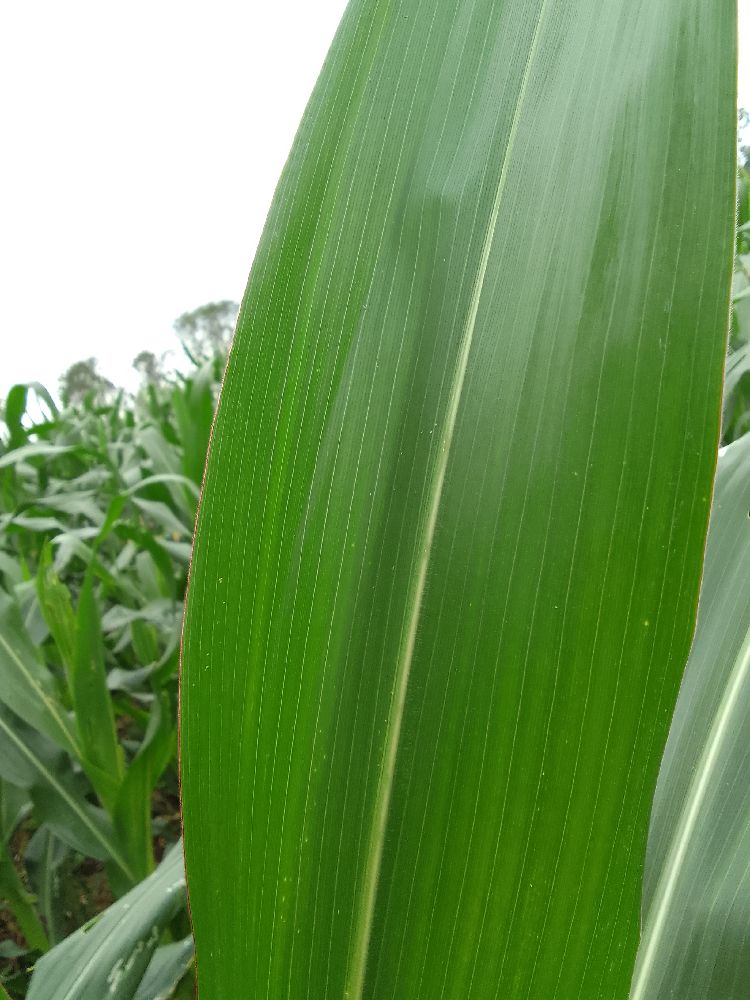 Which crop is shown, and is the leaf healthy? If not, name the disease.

maize, healthy
